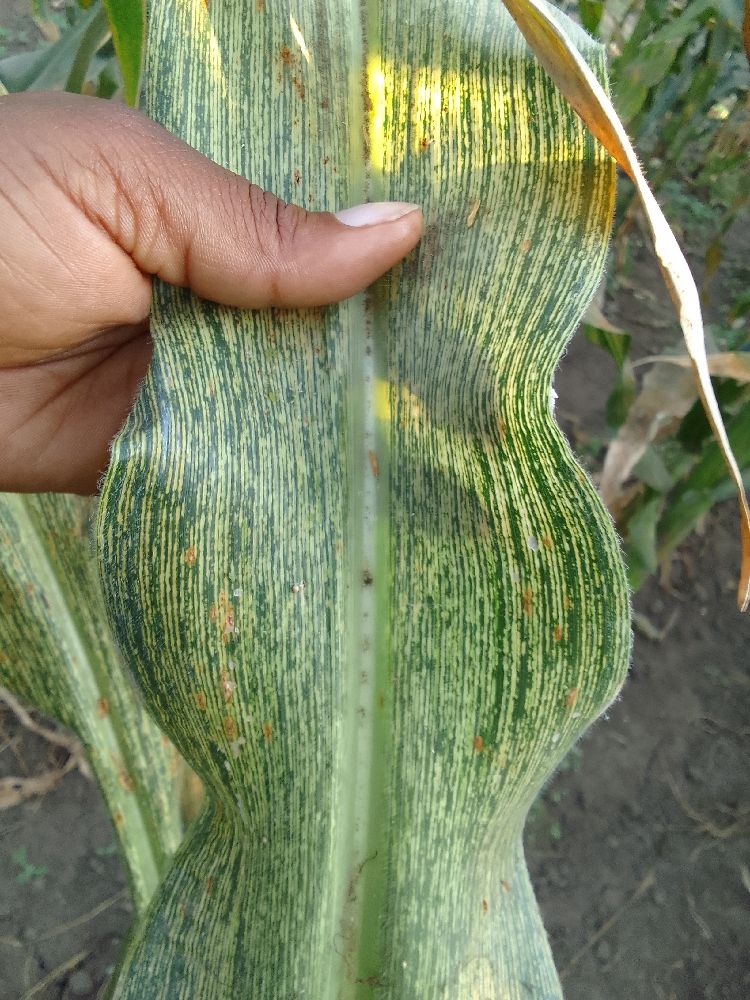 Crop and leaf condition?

maize, maize streak virus
